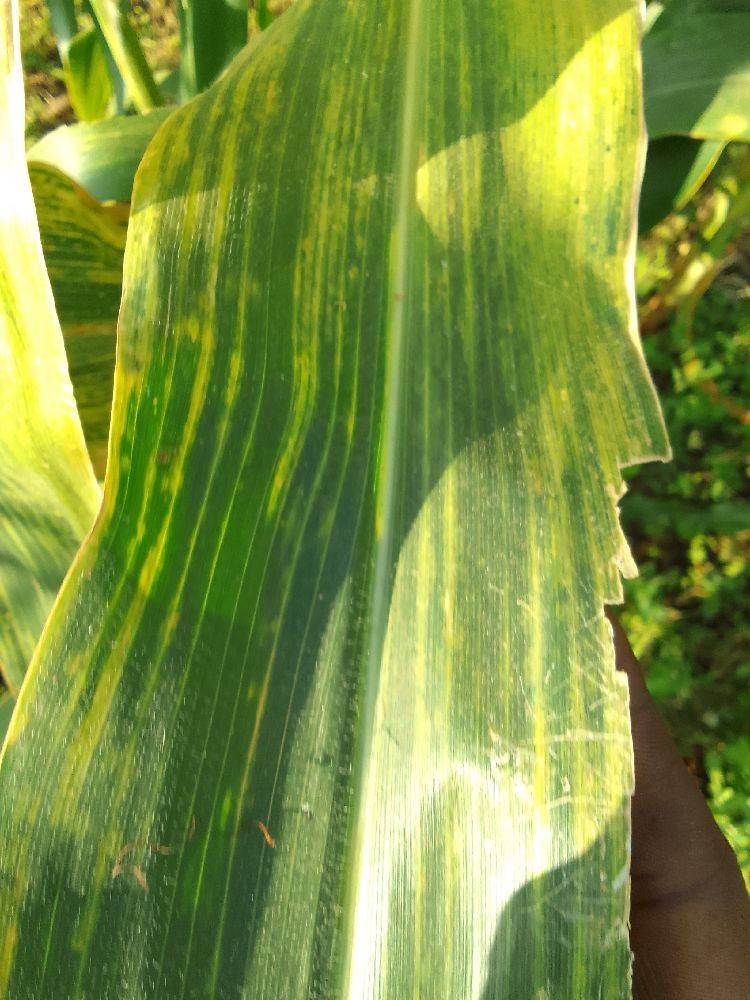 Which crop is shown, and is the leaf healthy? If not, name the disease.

maize, maize lethal necrosis
